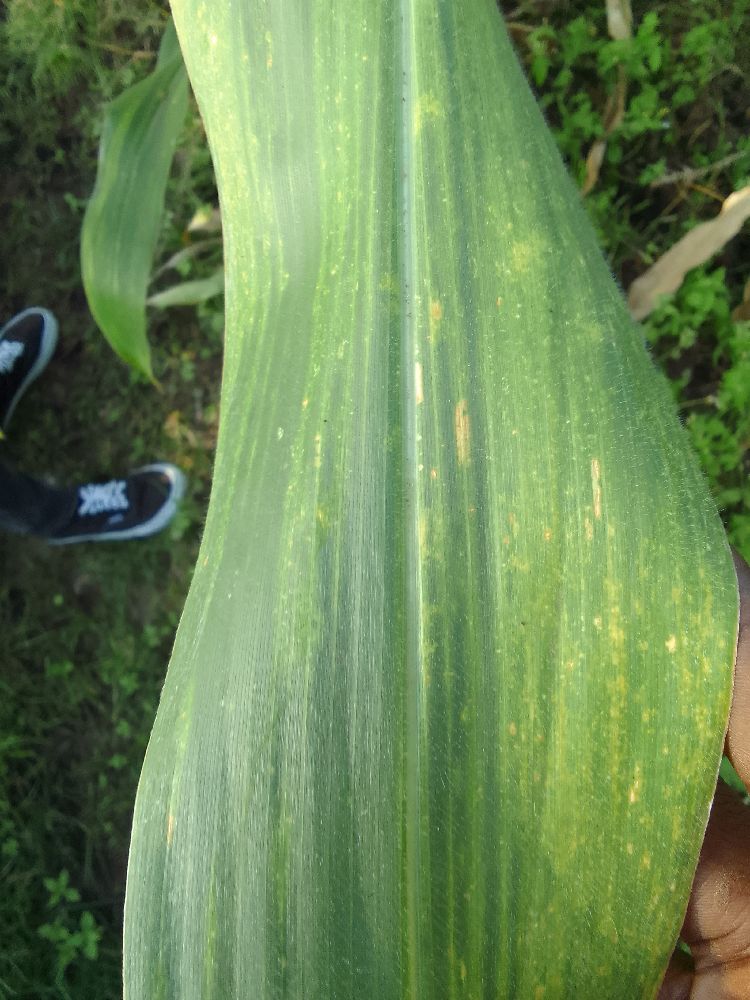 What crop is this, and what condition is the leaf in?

maize, maize lethal necrosis
